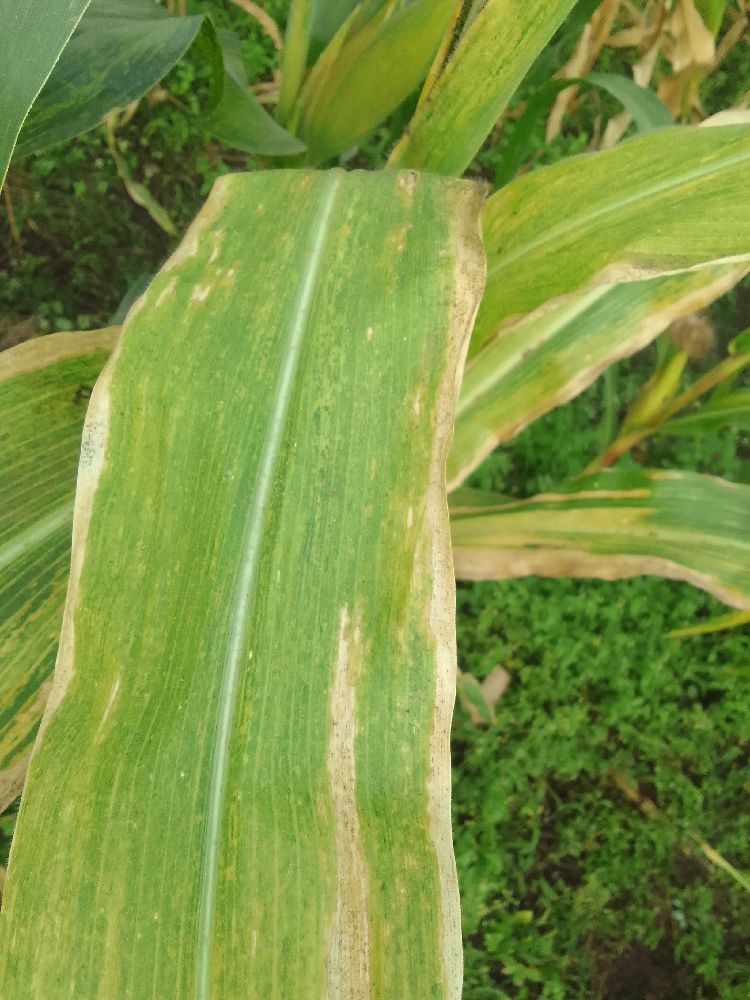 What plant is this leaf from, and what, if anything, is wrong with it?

maize, maize lethal necrosis
